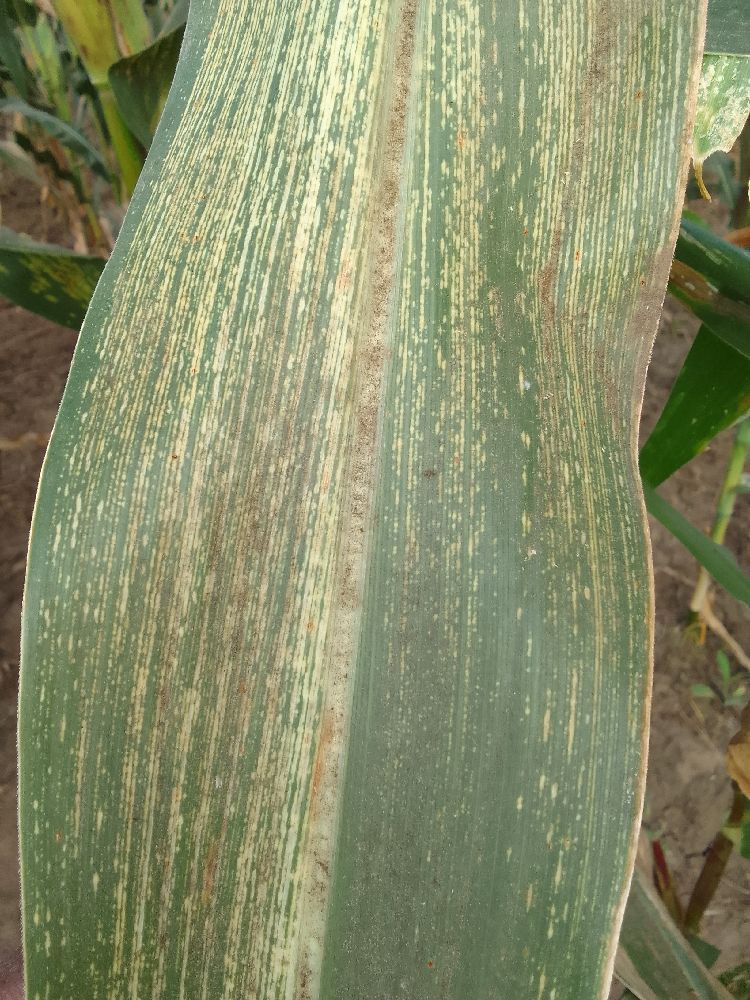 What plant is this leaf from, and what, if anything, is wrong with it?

maize, maize streak virus
